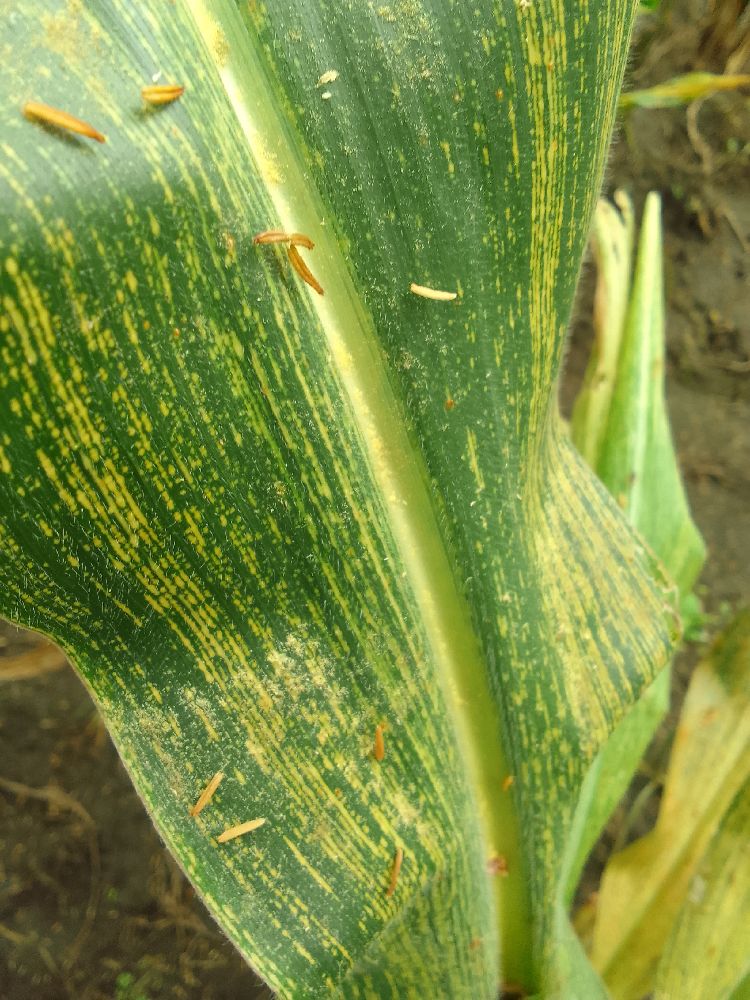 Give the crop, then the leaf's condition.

maize, maize streak virus
